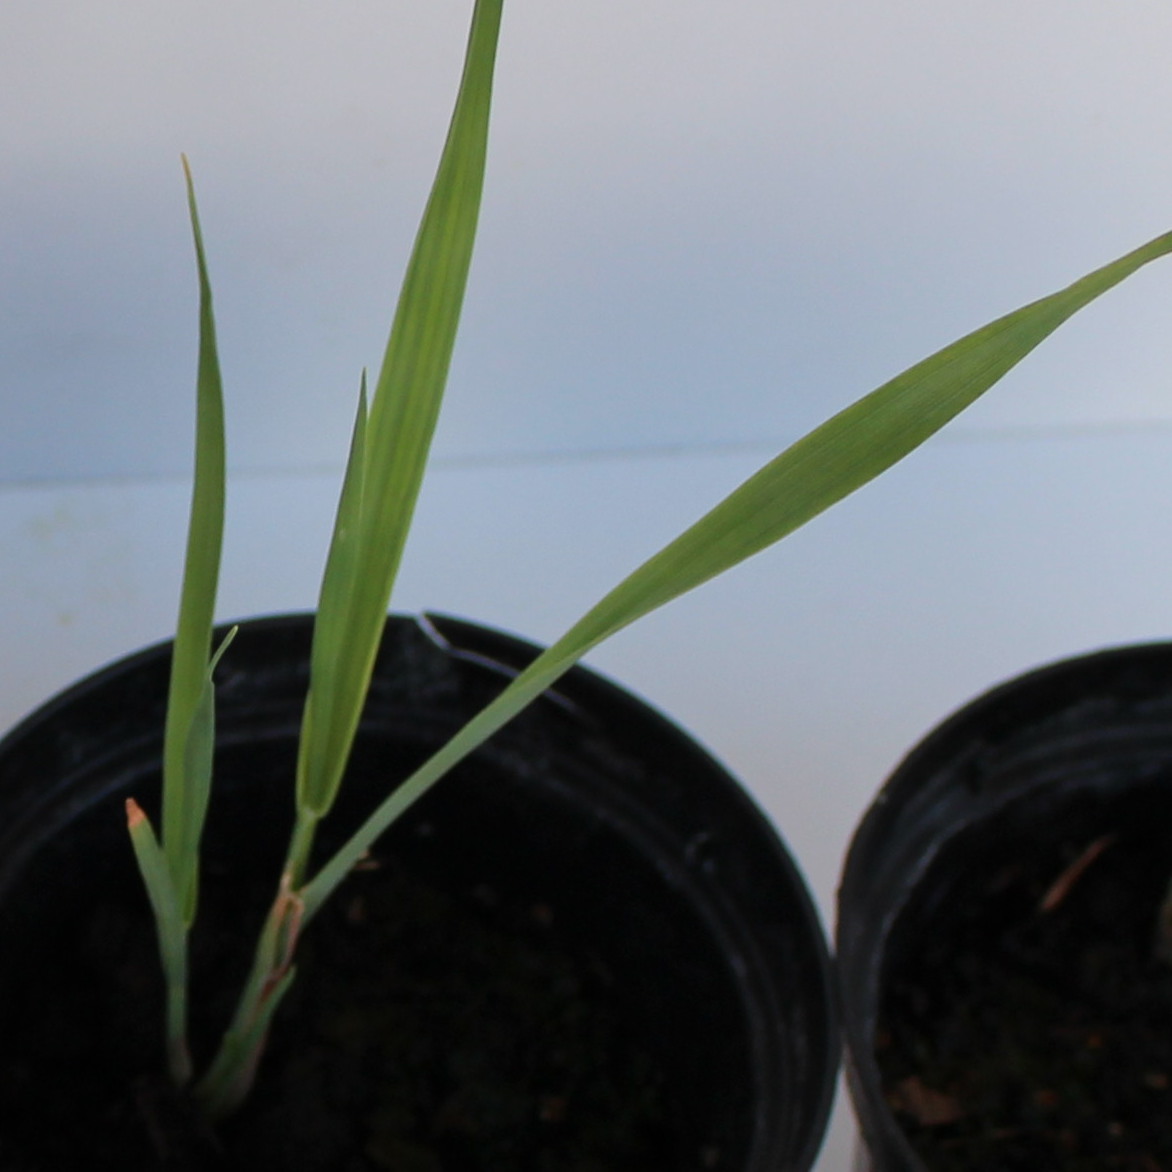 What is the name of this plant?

Avena sterilis
